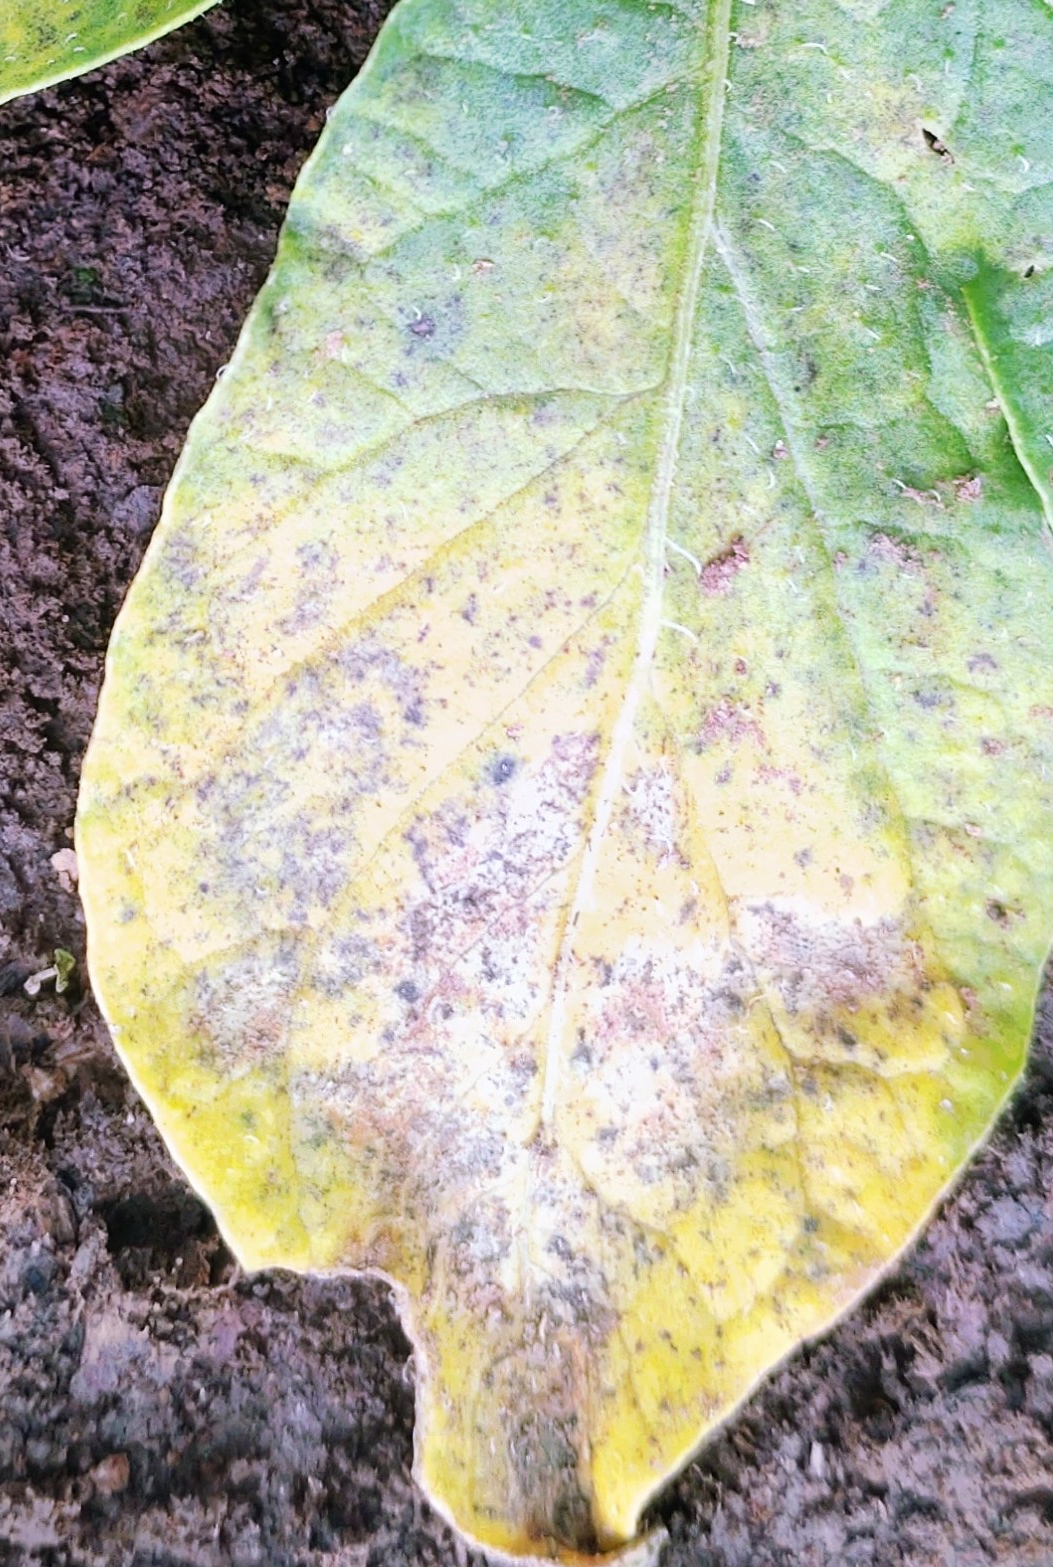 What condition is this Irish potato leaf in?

late blight
